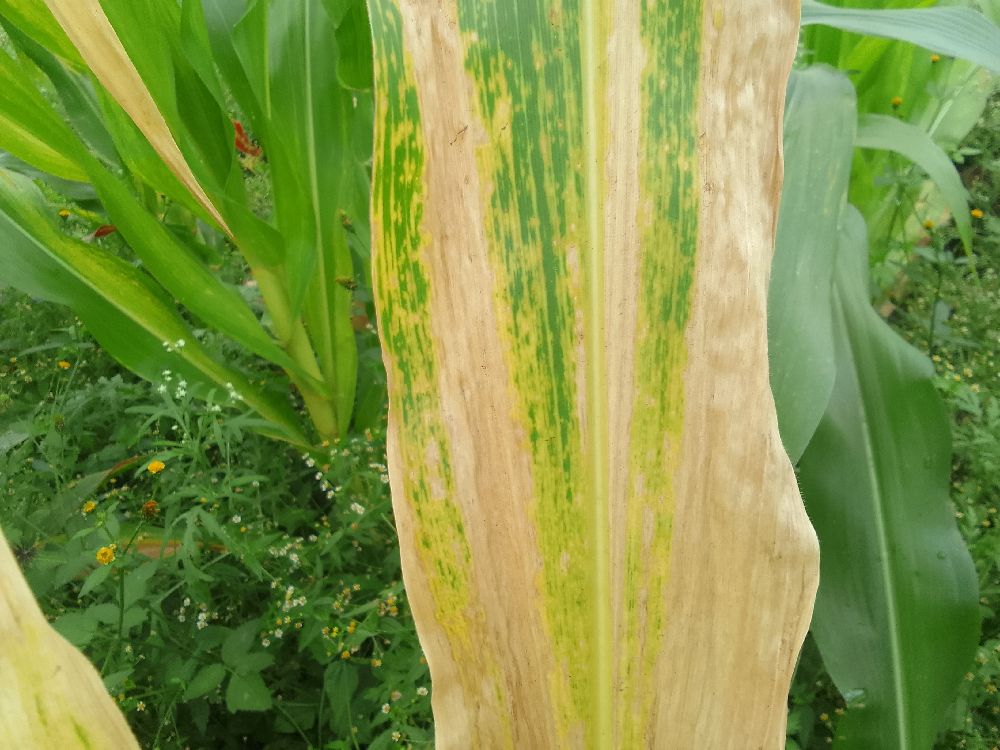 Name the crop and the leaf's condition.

maize, maize lethal necrosis
